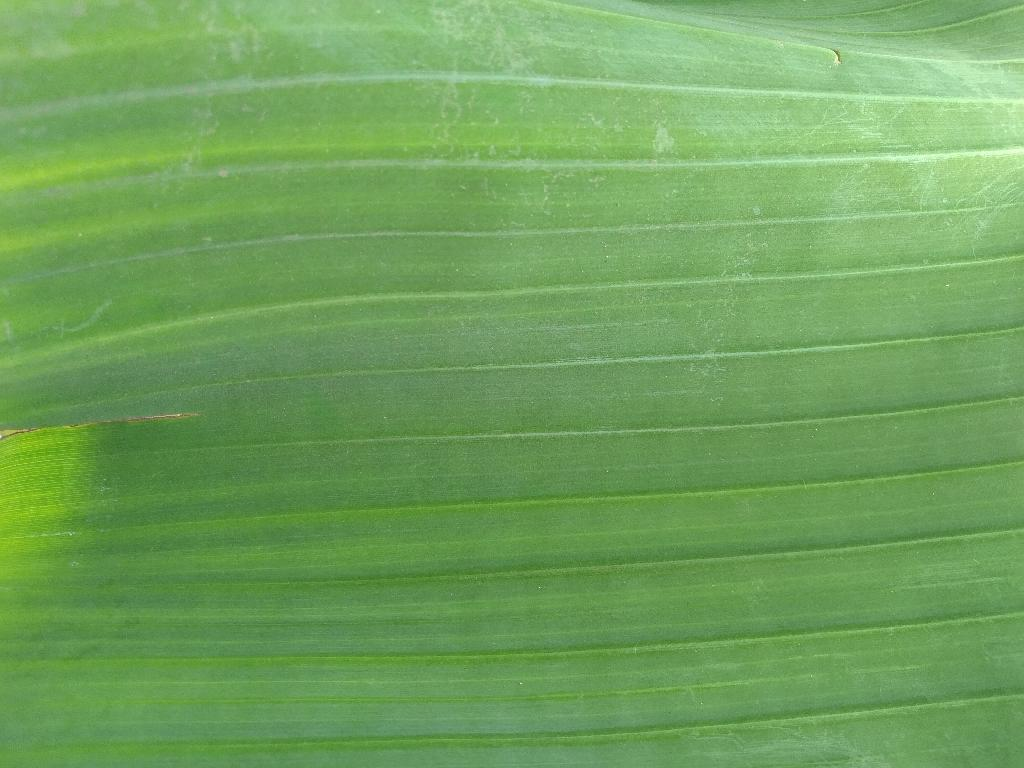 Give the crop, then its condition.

banana, healthy
